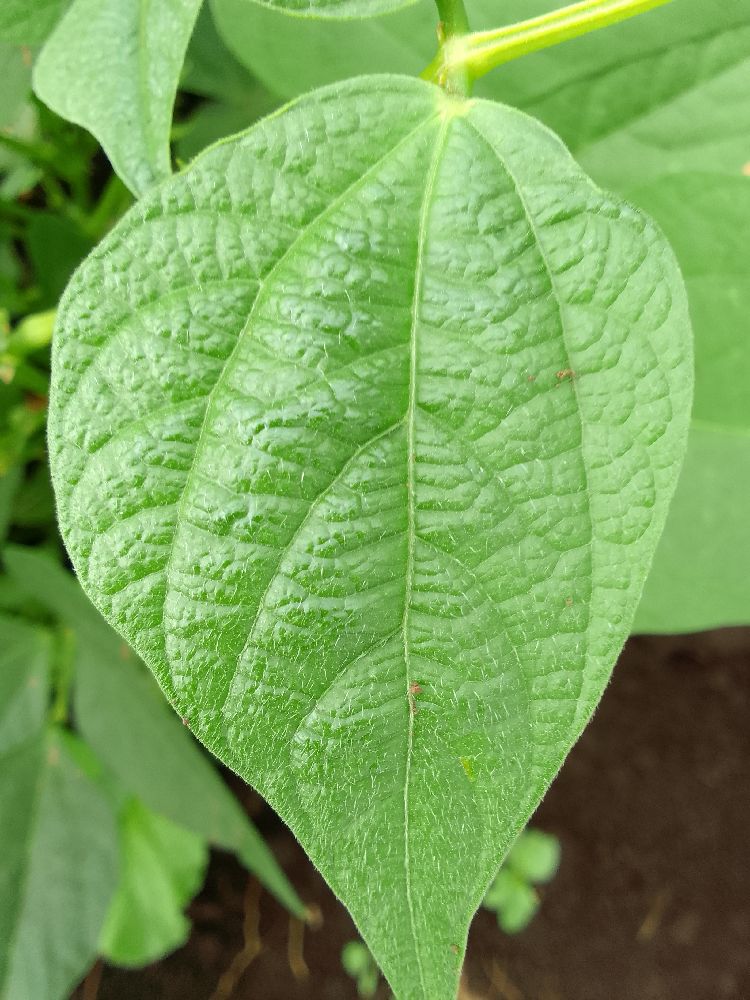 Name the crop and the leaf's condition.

common bean, healthy
